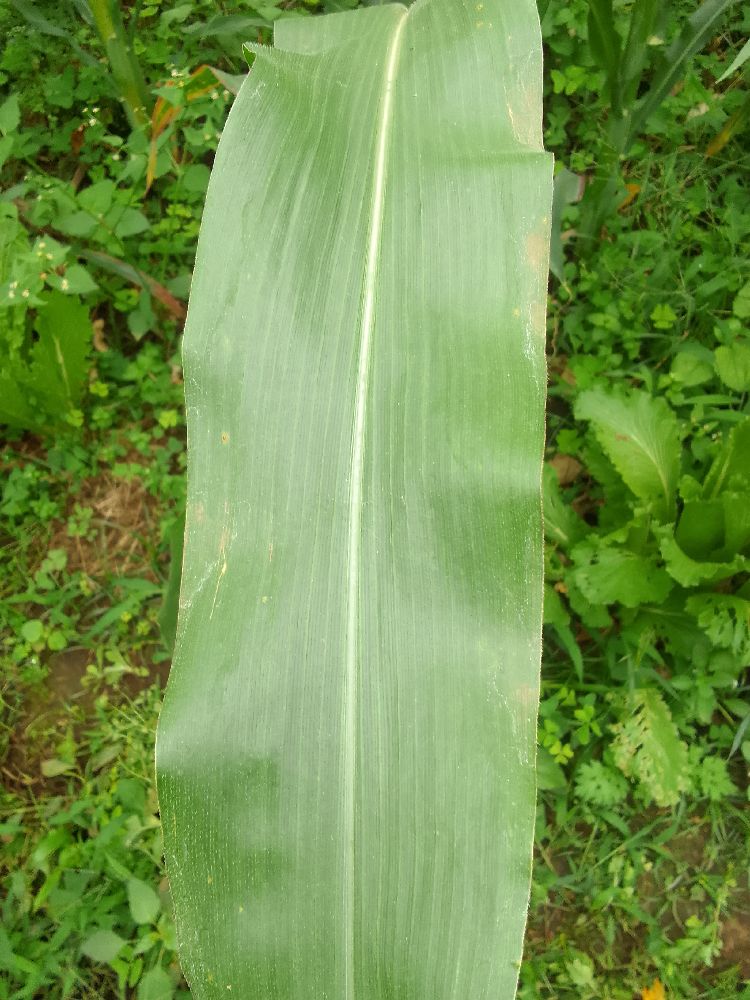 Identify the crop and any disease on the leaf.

maize, healthy
